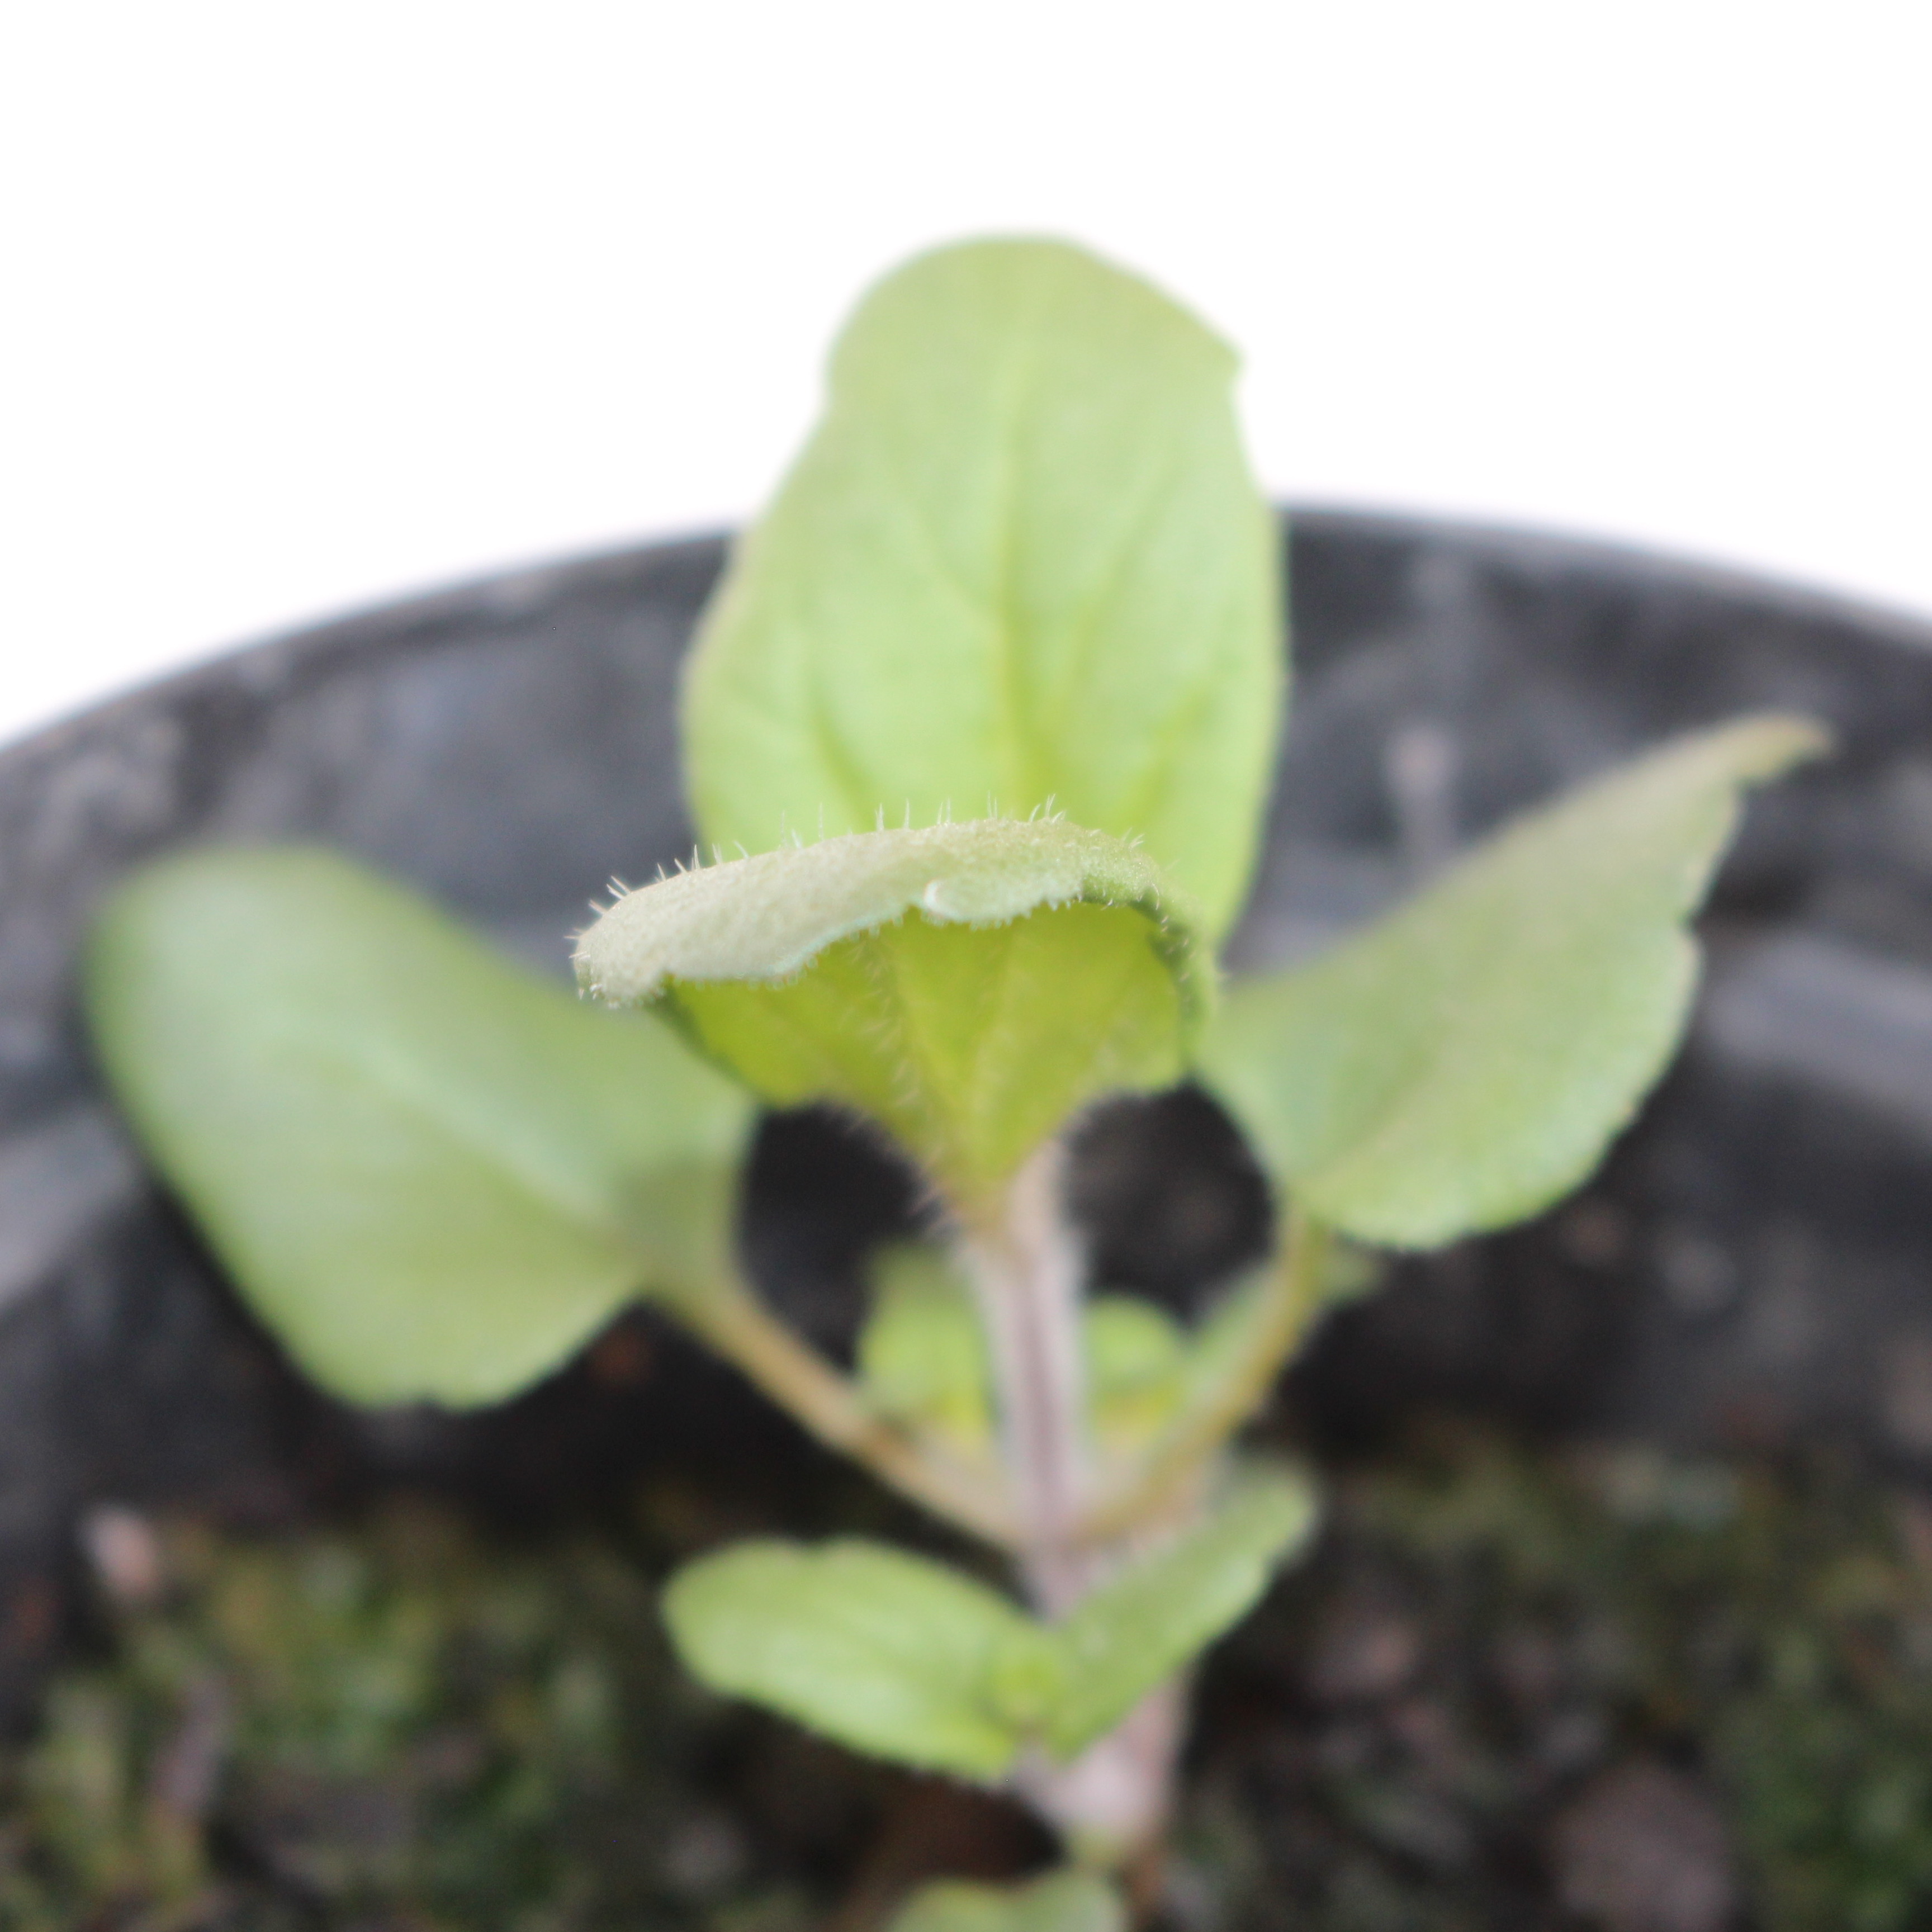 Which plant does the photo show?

Veronica persica
